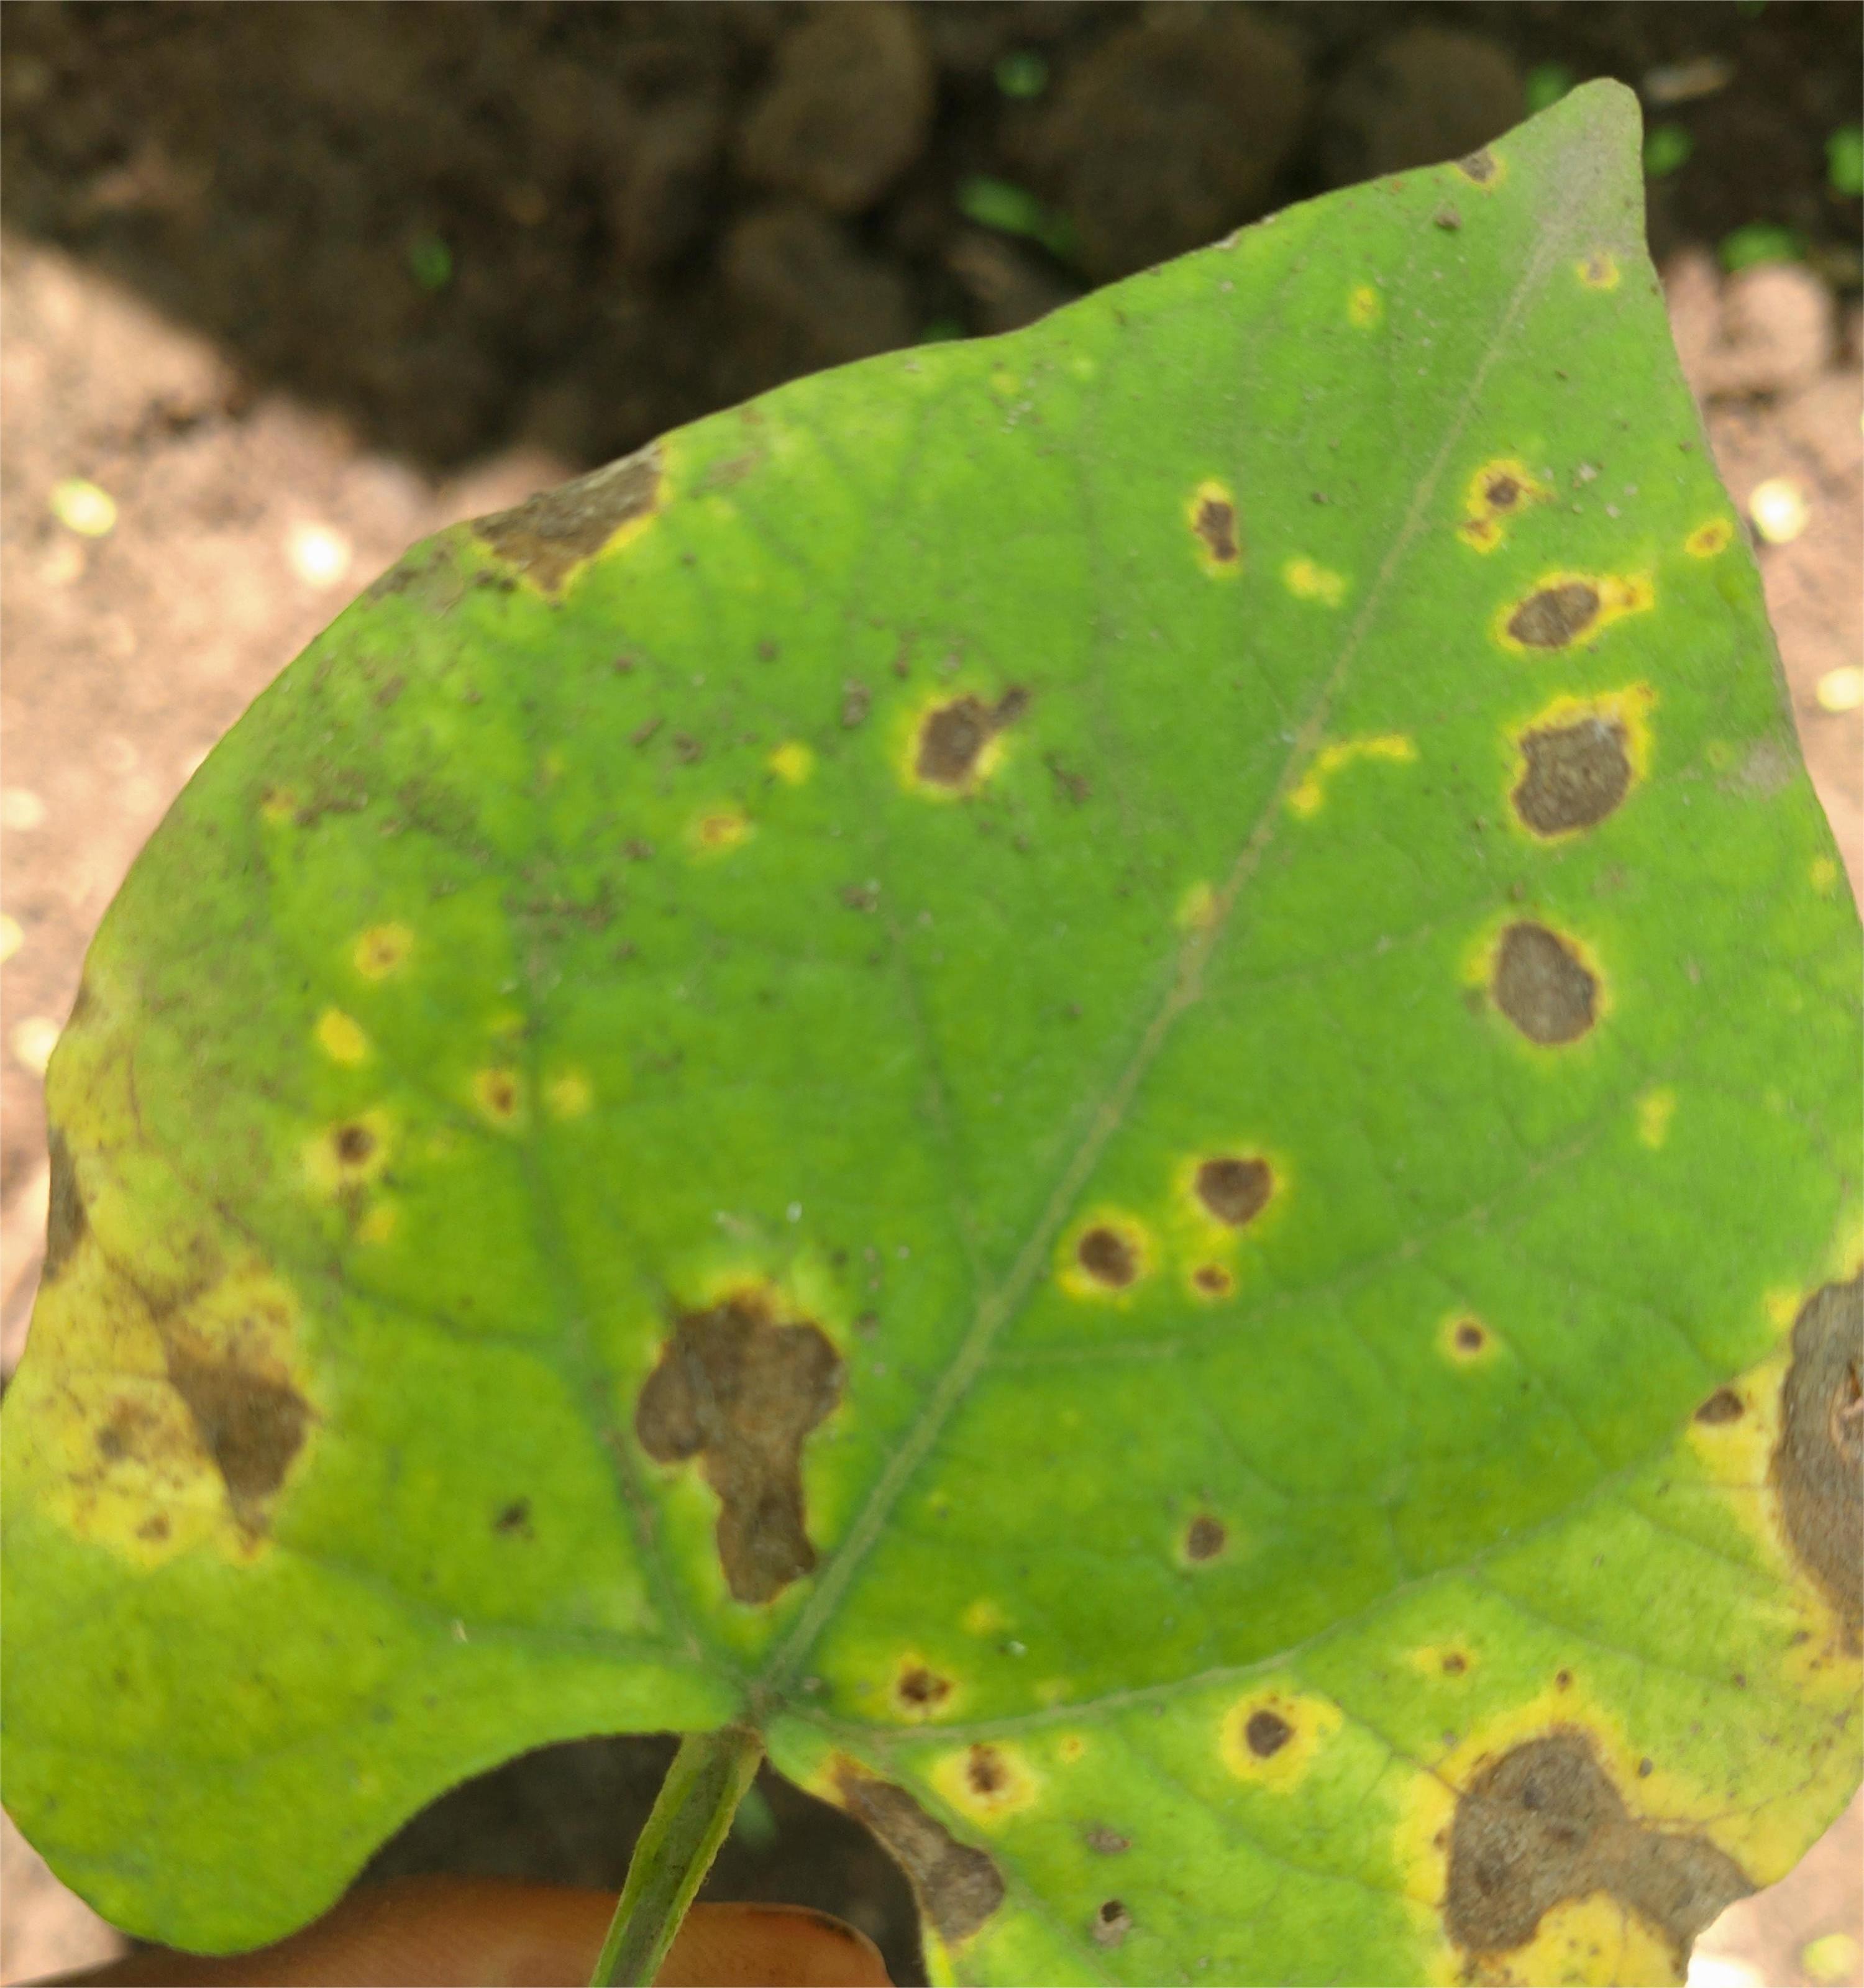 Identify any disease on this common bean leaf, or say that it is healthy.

rust
